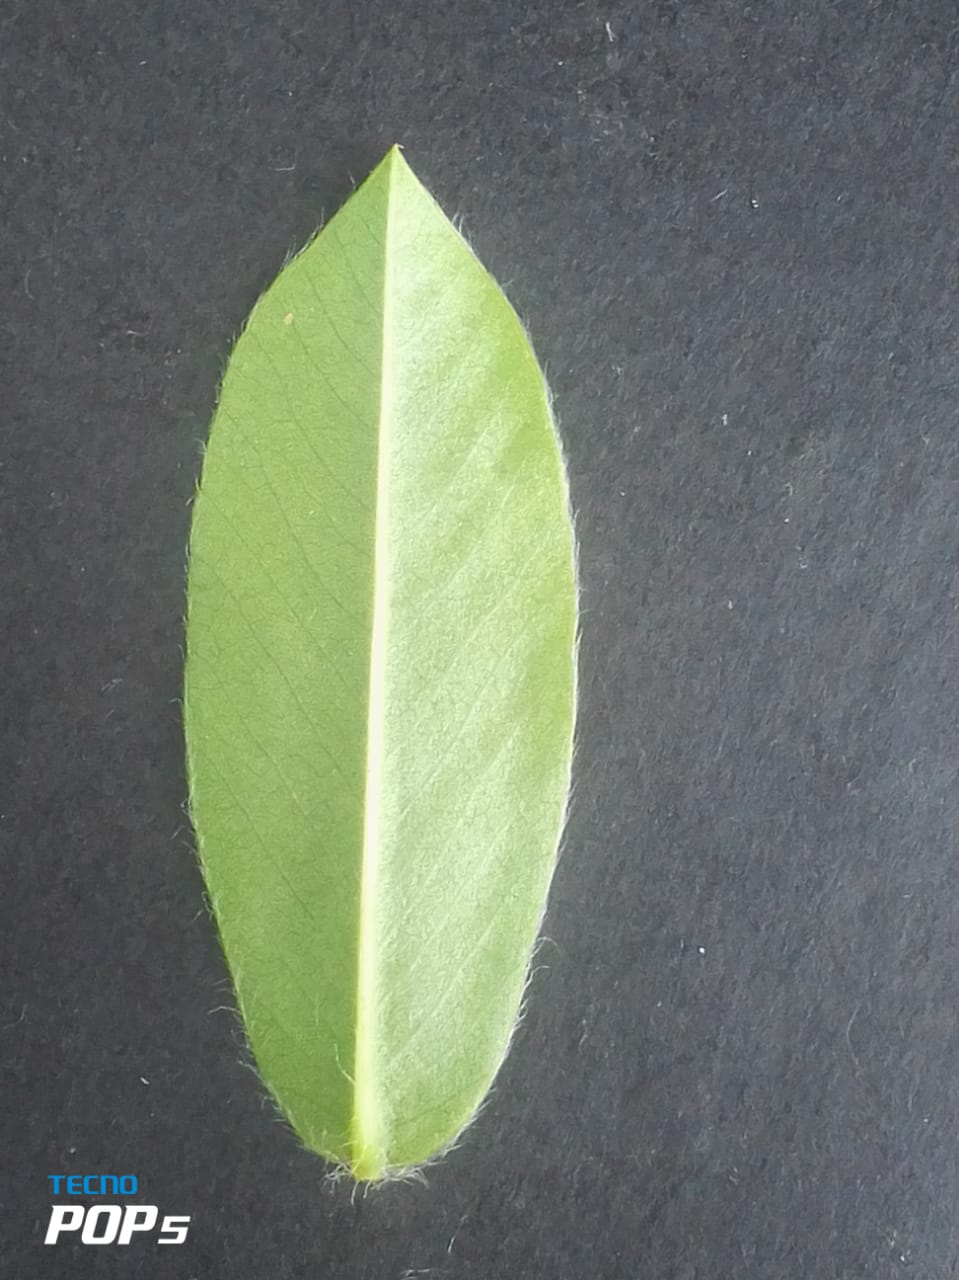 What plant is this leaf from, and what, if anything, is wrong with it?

peanut, healthy leaves
